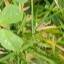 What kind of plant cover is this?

unstructured weed
